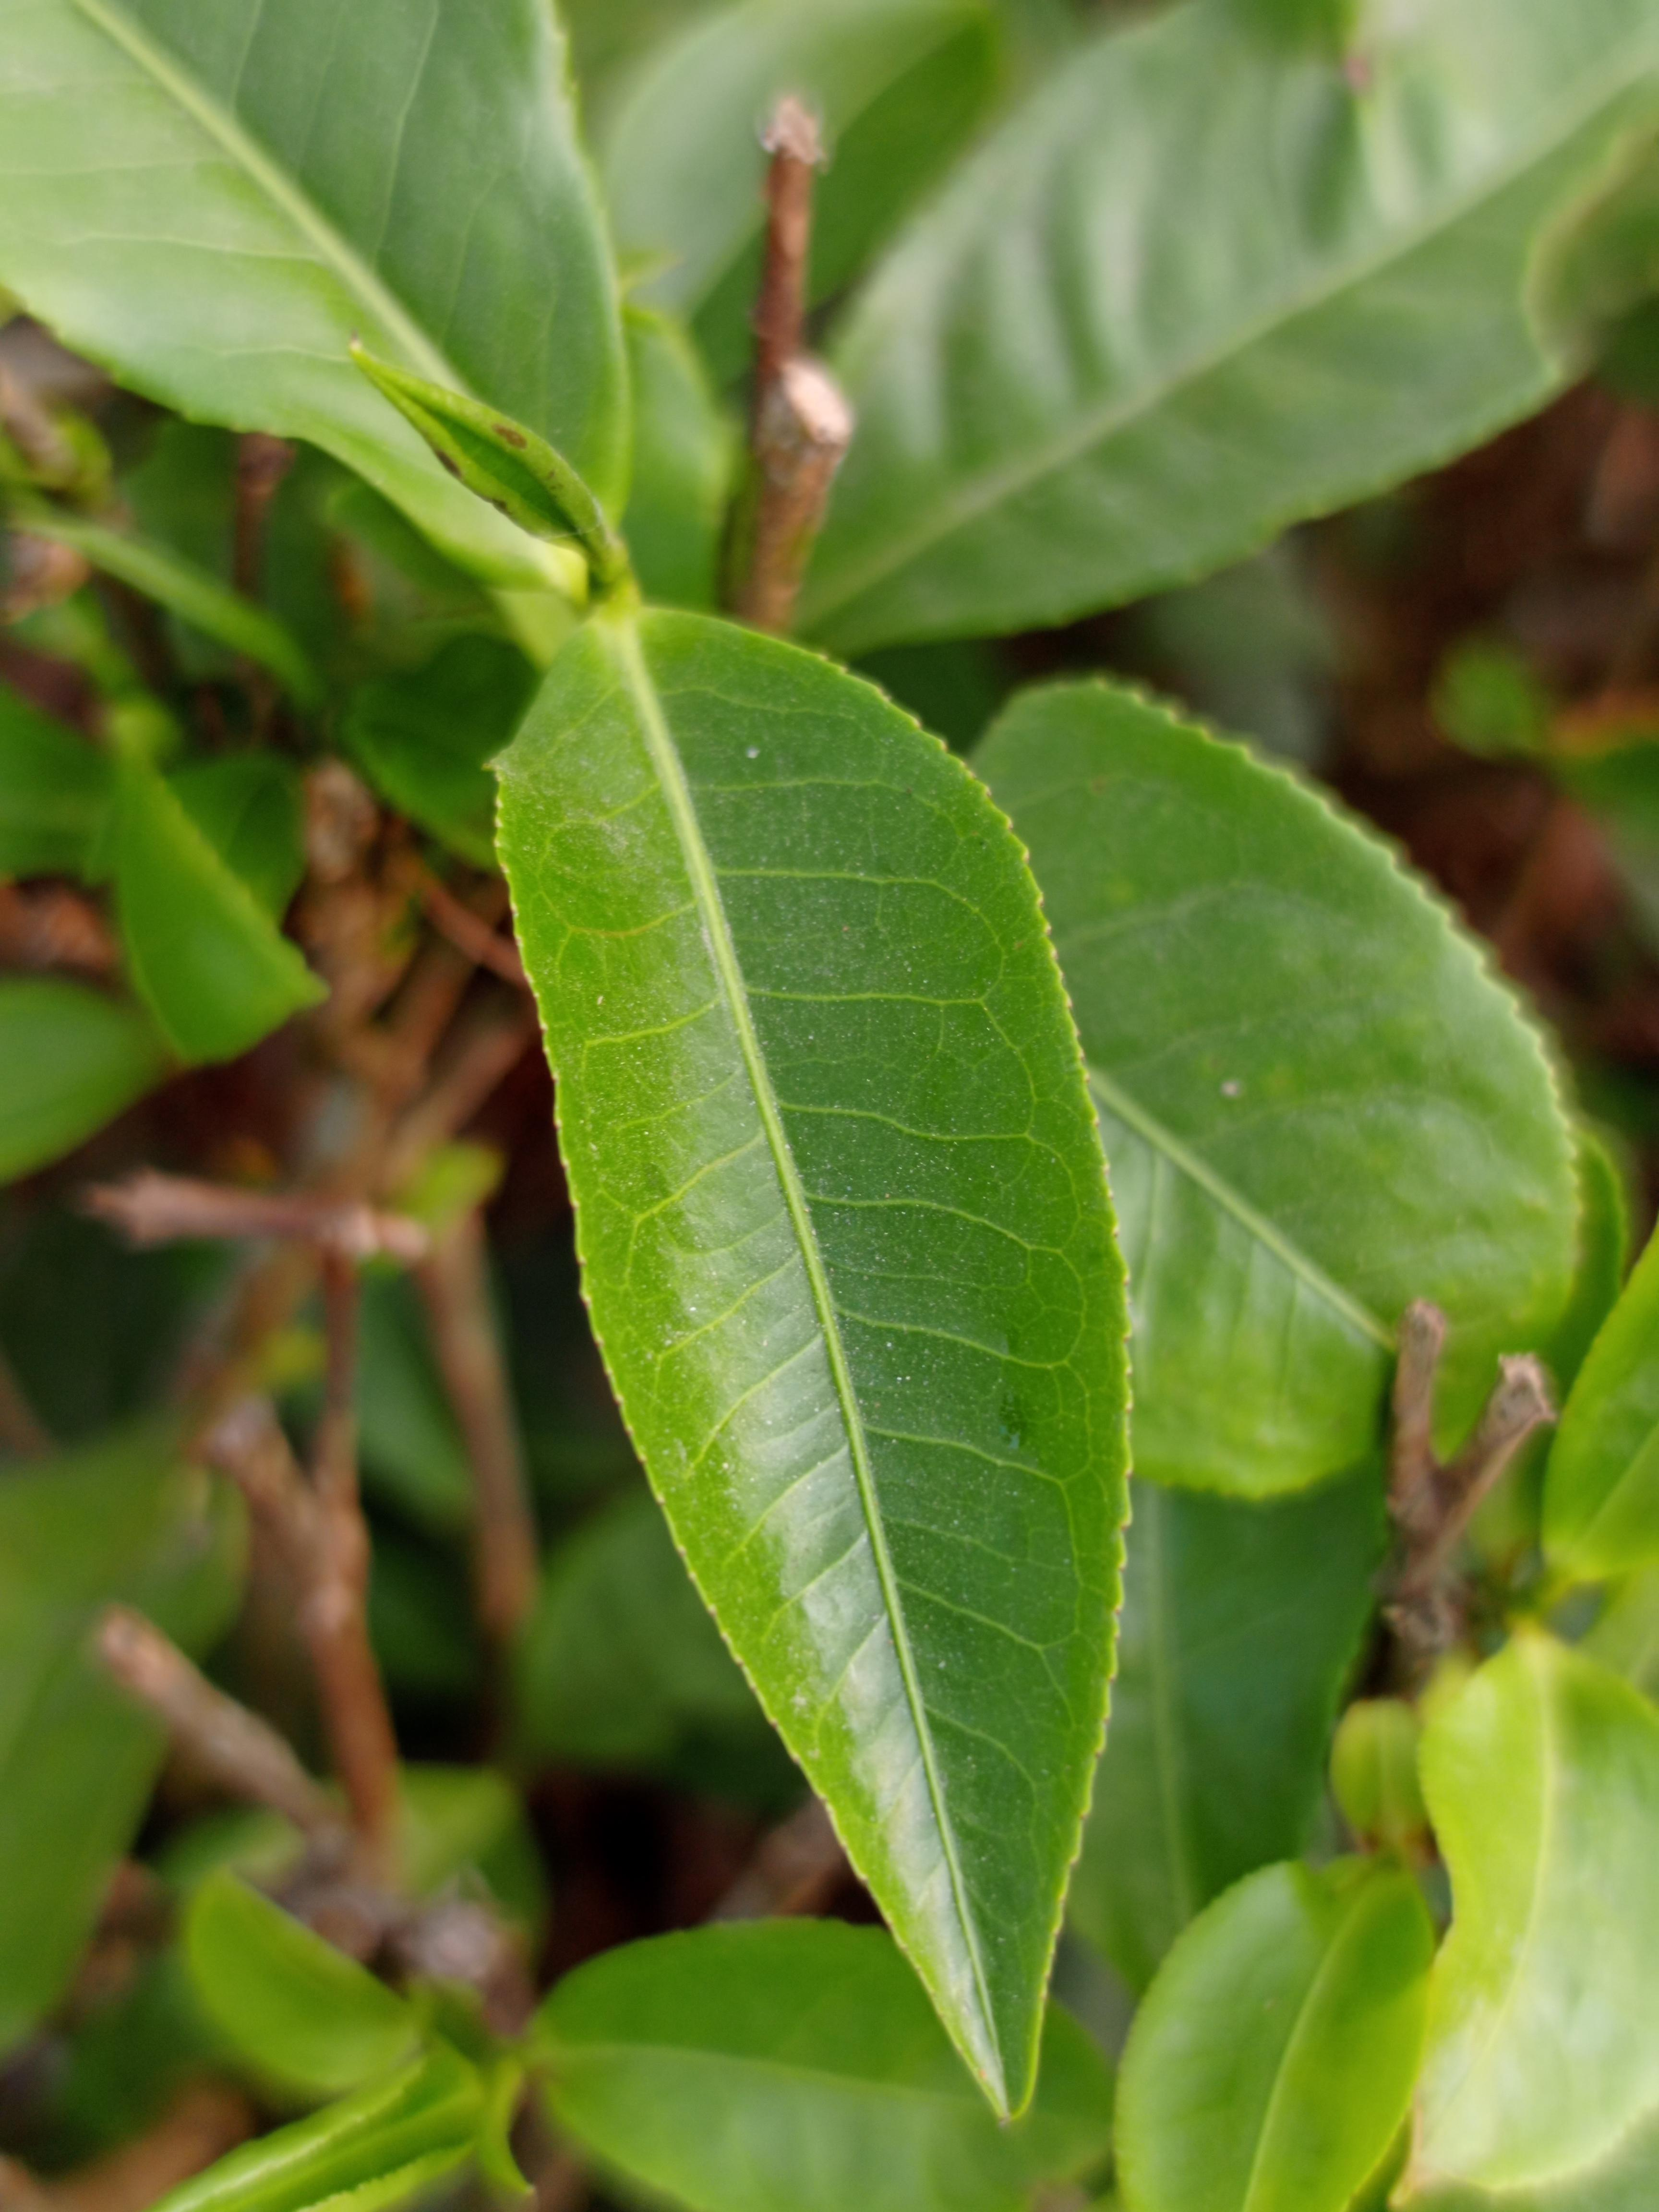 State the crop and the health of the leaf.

tea, healthy leaf
